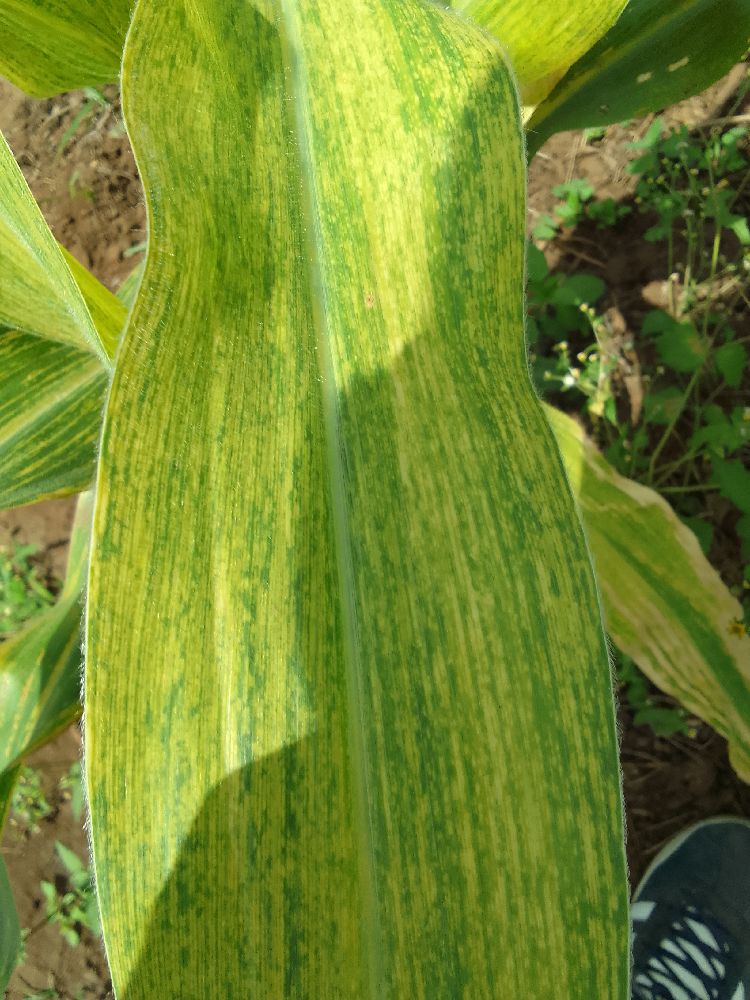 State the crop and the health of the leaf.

maize, maize lethal necrosis
